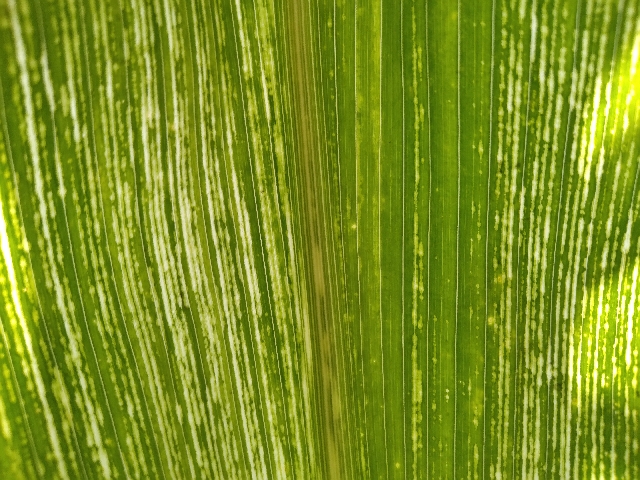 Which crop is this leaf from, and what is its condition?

maize, maize streak virus
